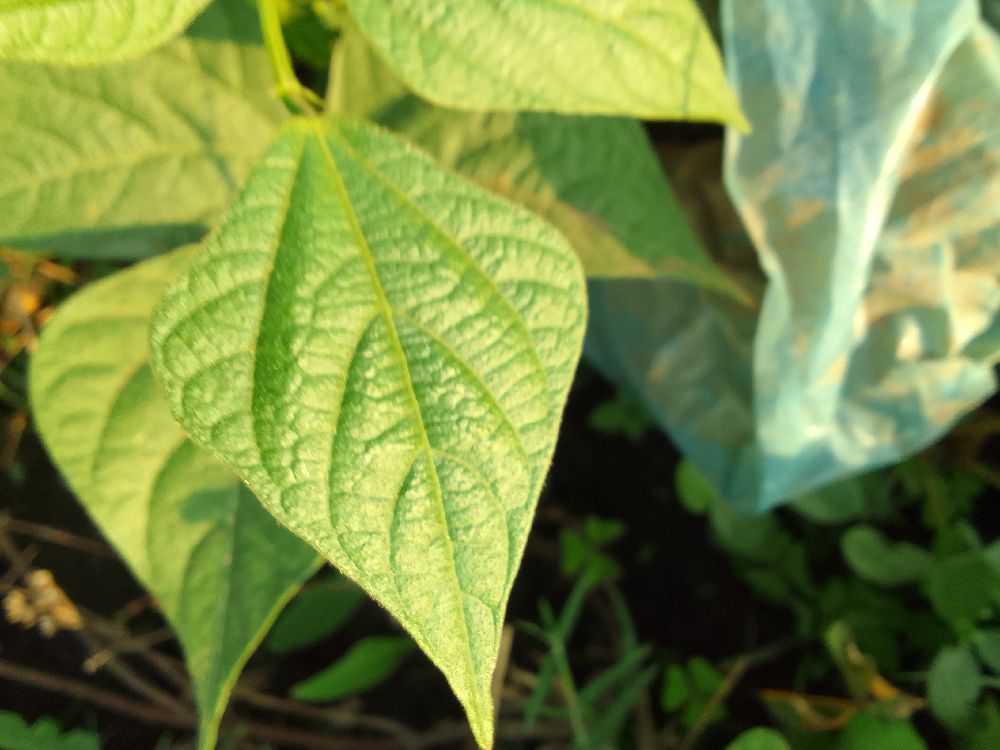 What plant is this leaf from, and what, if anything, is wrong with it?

common bean, healthy
